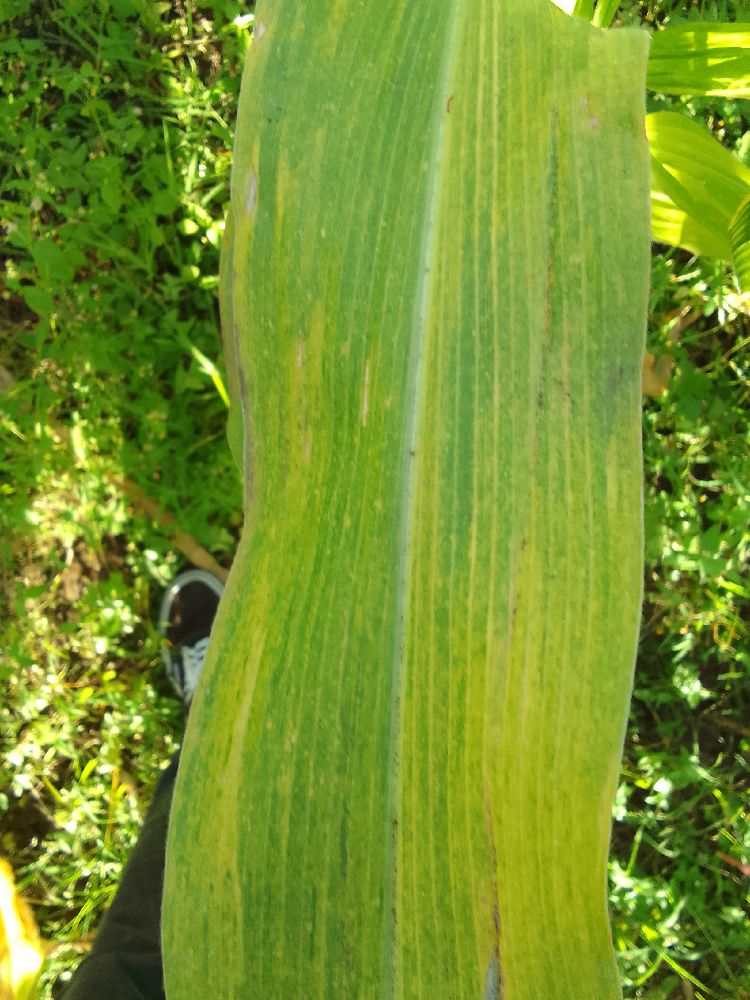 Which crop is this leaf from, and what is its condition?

maize, maize lethal necrosis
